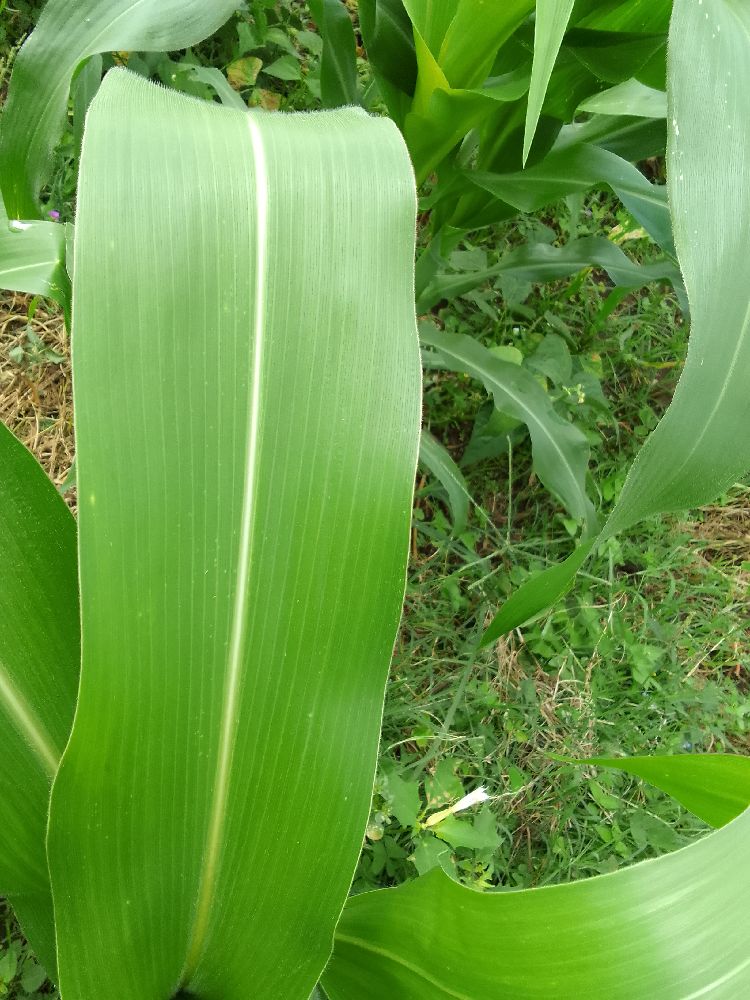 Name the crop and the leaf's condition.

maize, healthy
